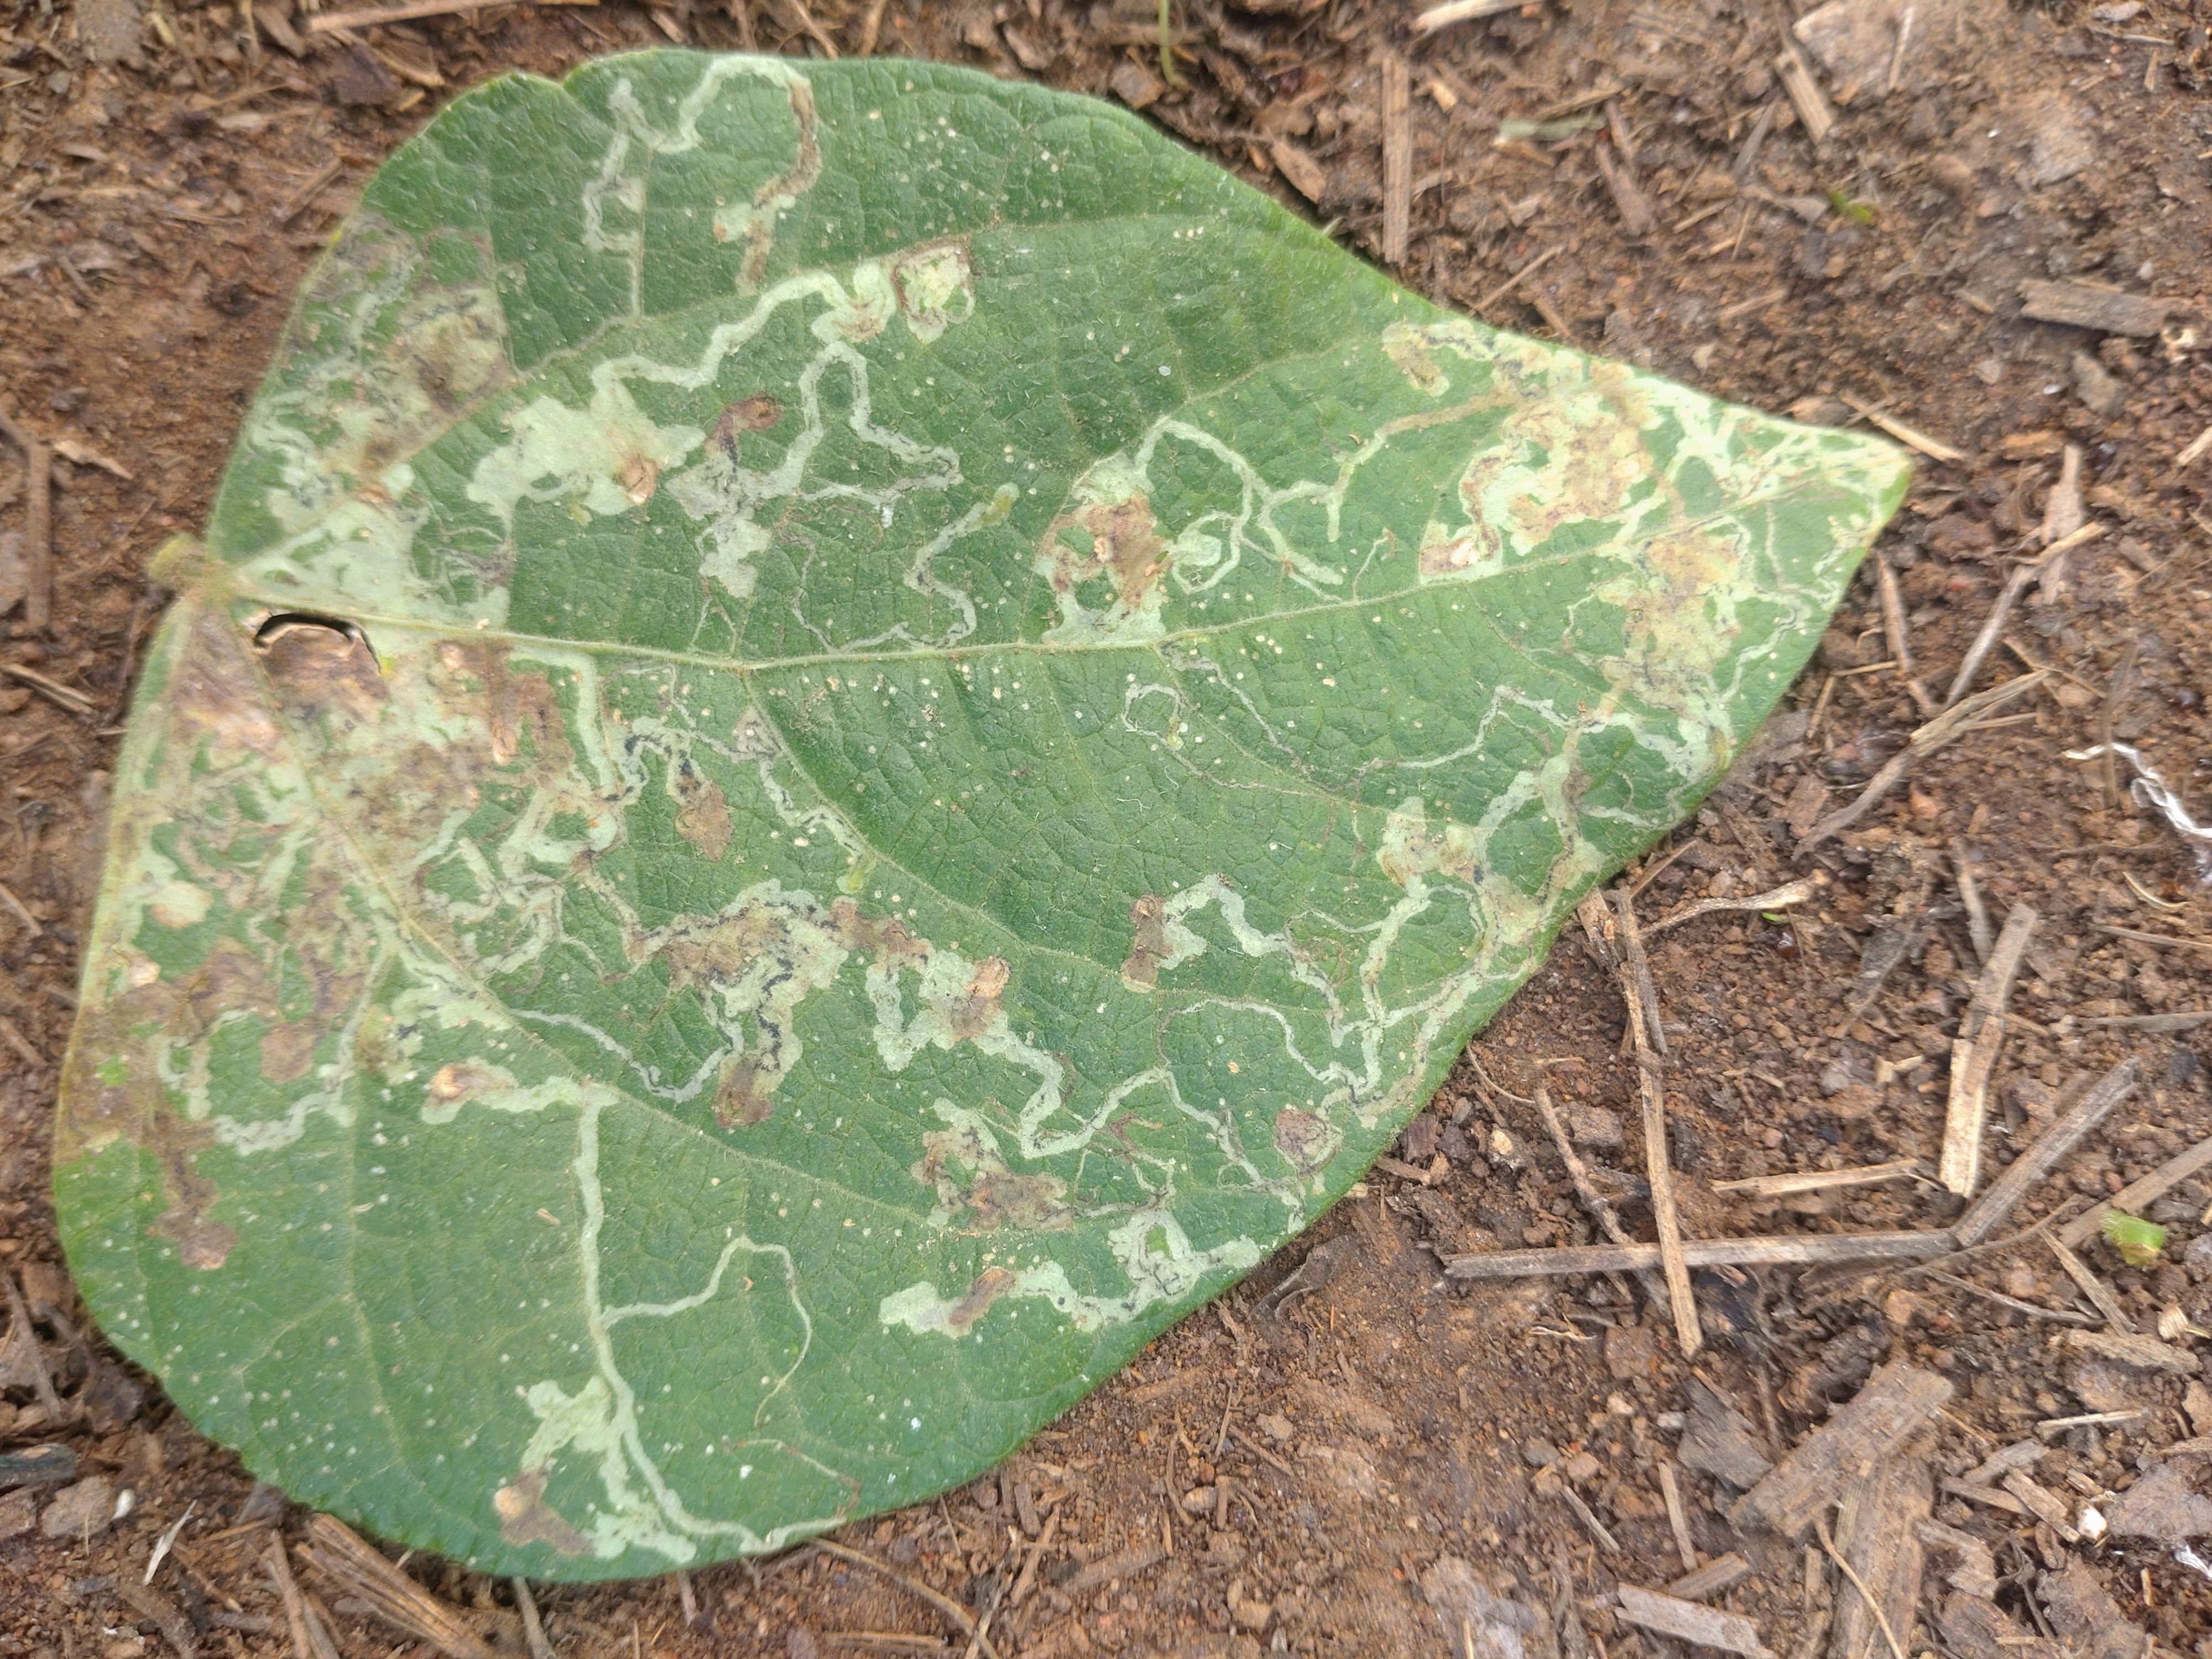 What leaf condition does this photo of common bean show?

anthracnose
